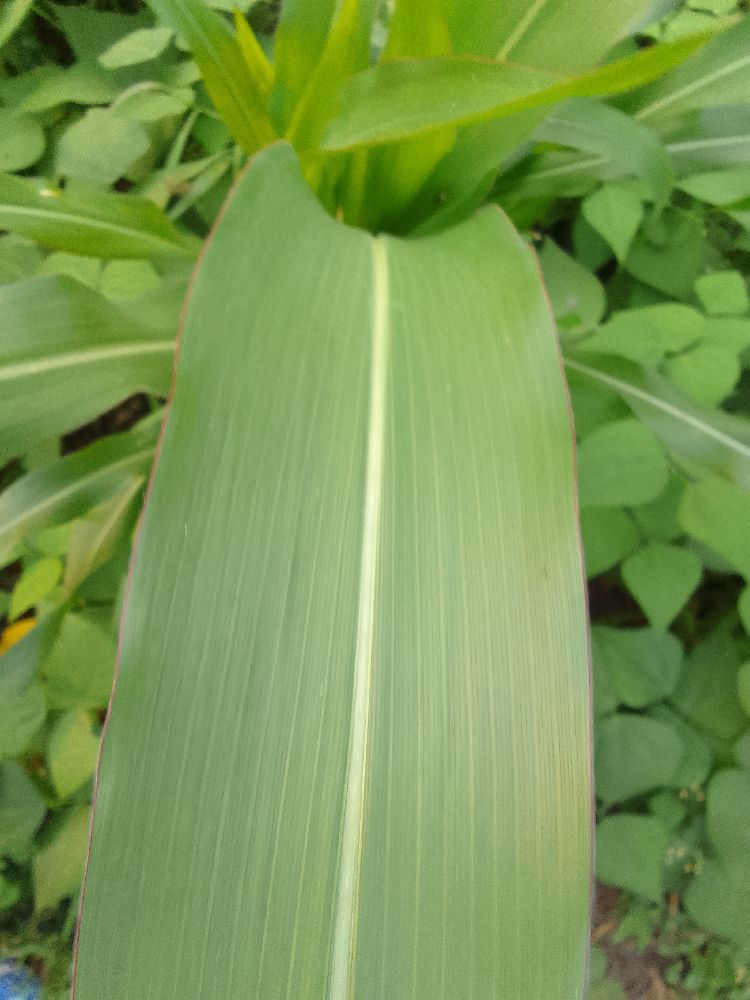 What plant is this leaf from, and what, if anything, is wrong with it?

maize, healthy
